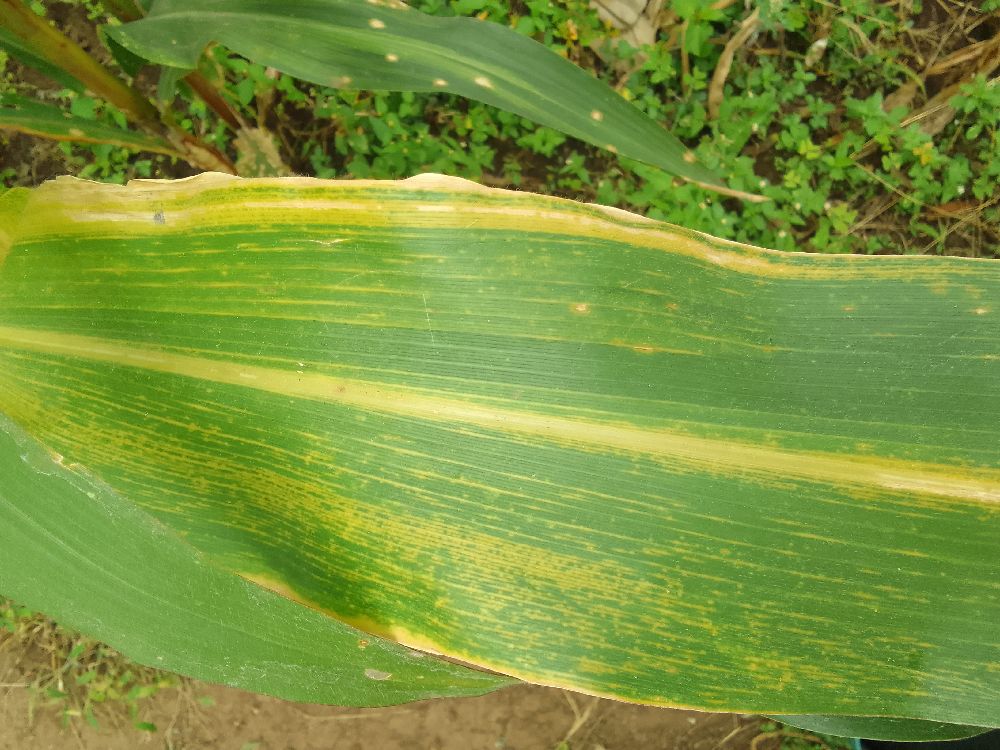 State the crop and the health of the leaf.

maize, maize lethal necrosis
